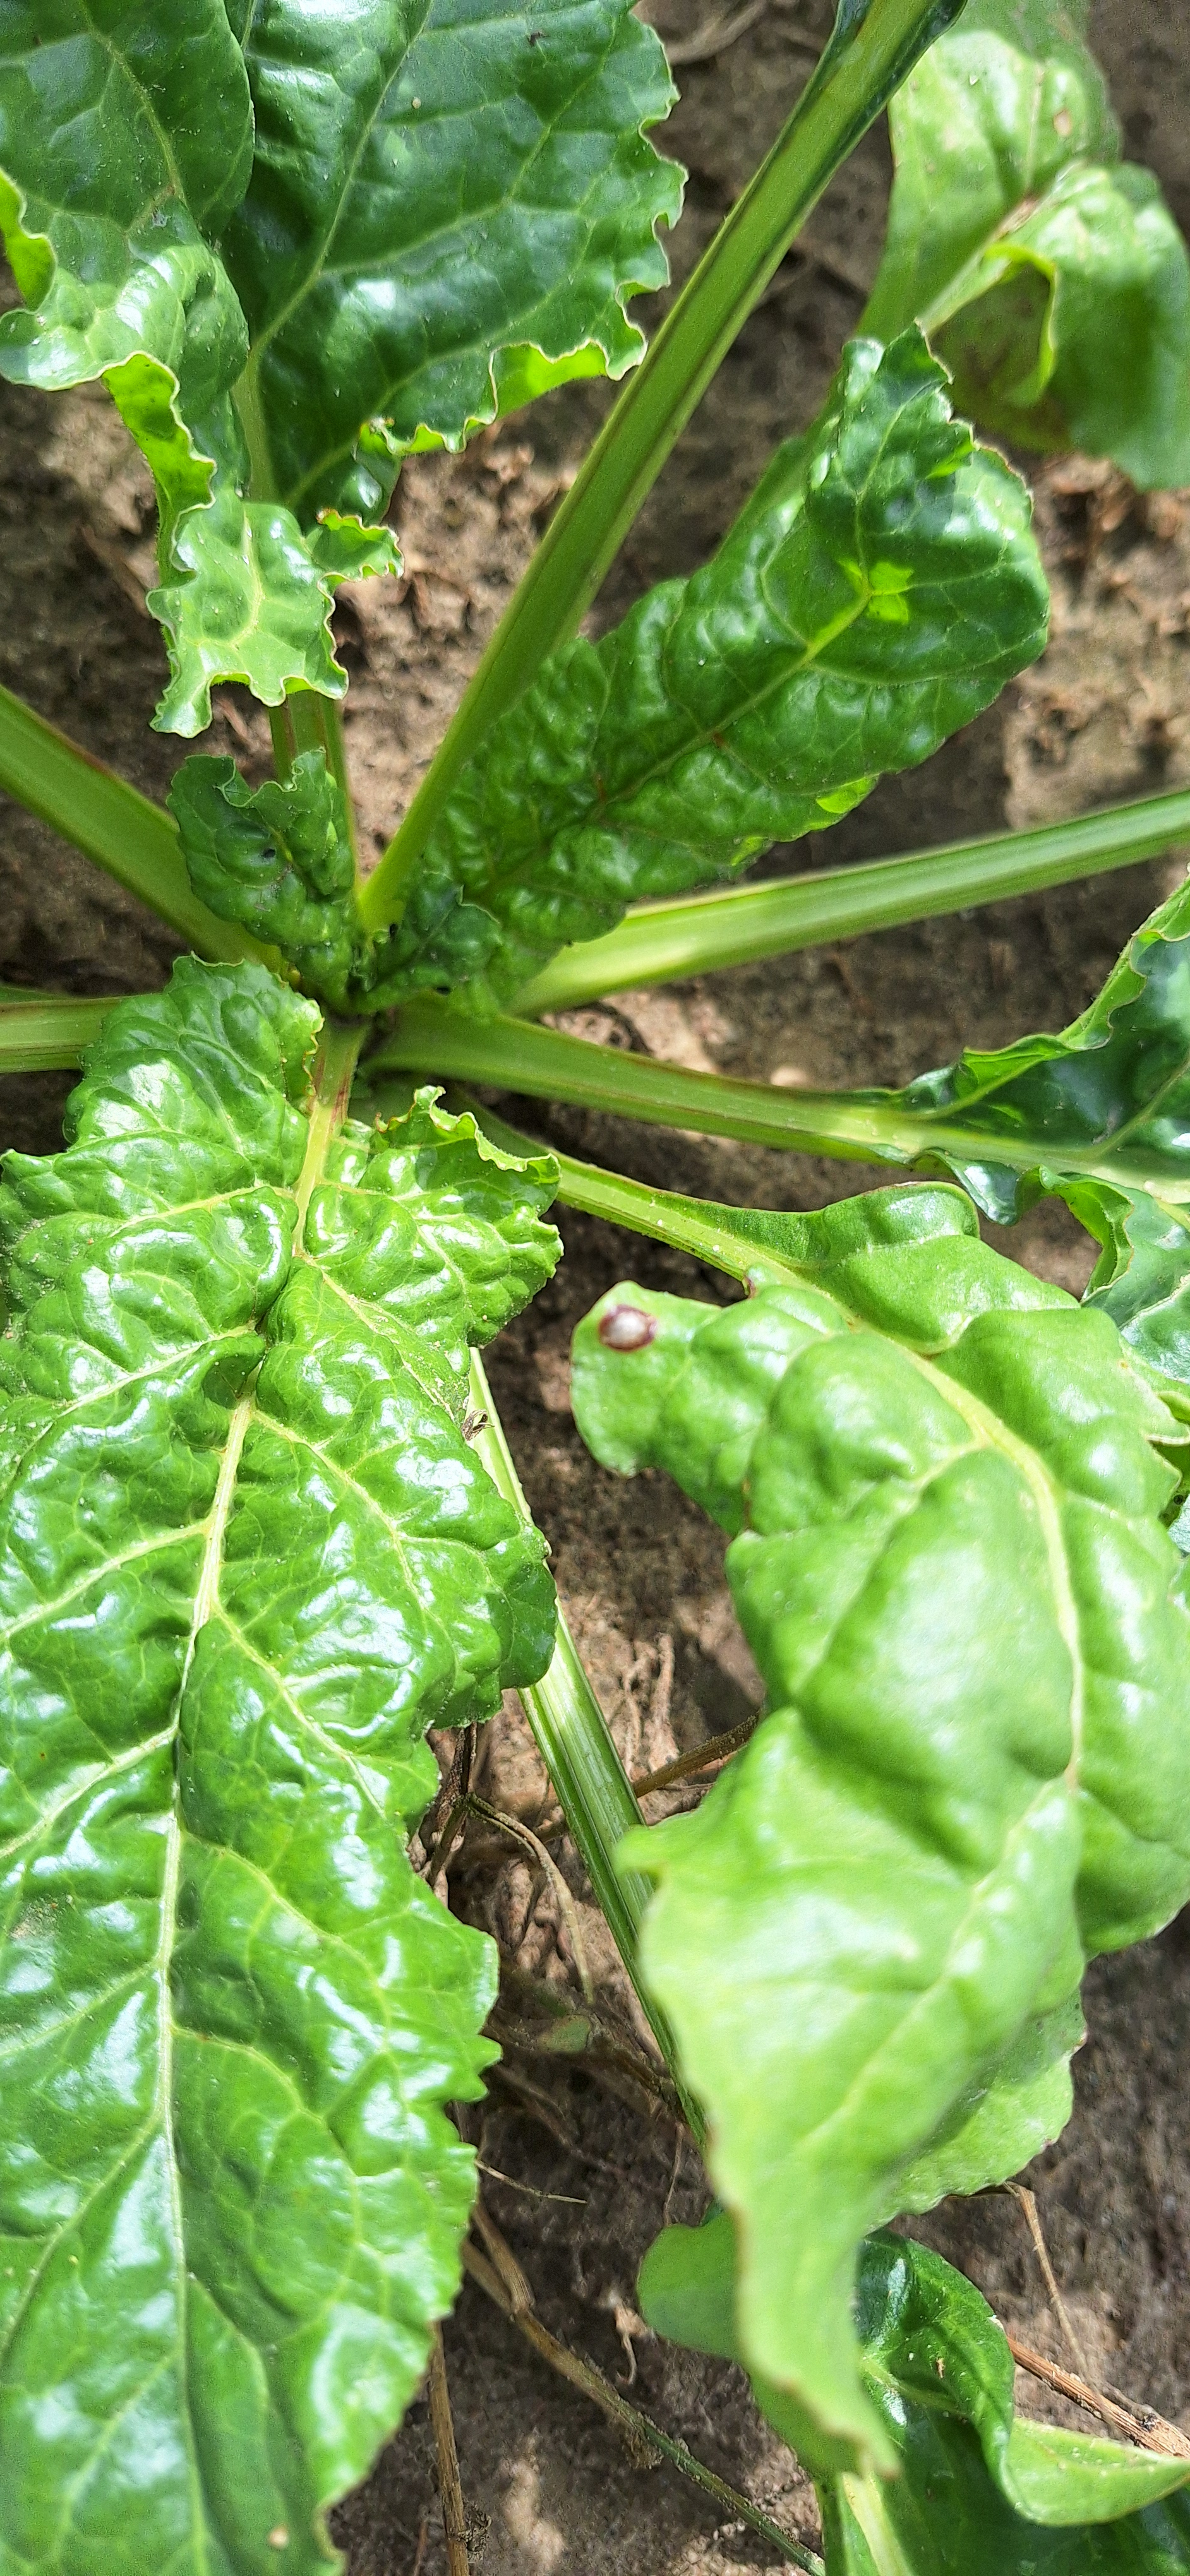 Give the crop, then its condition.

beet, cercospora
